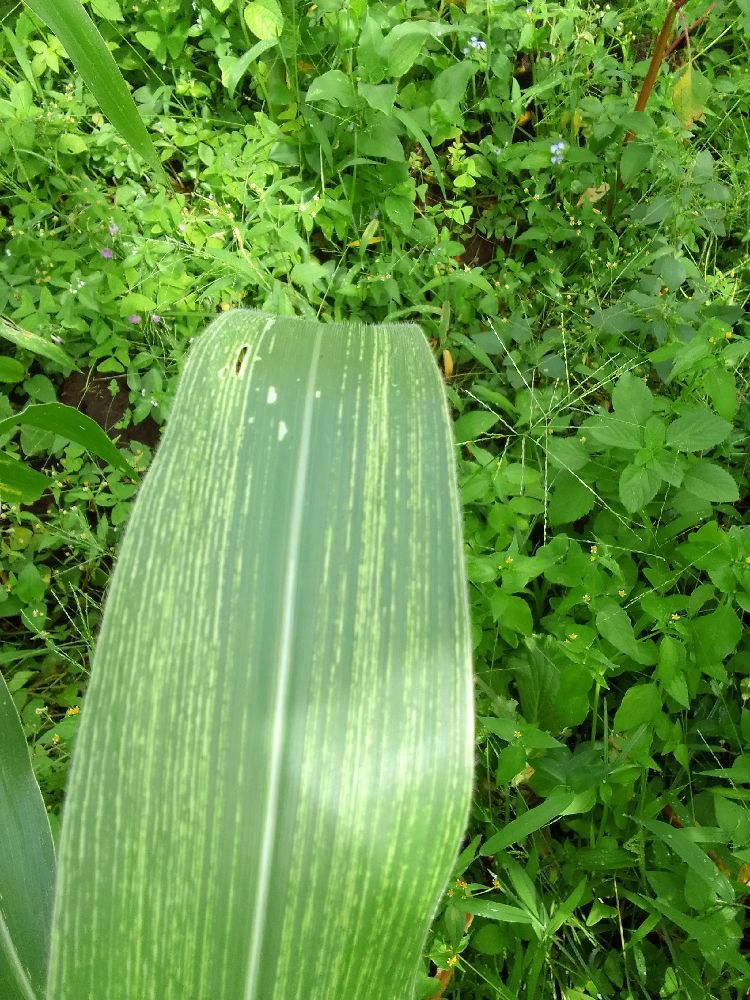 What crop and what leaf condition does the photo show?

maize, maize streak virus
